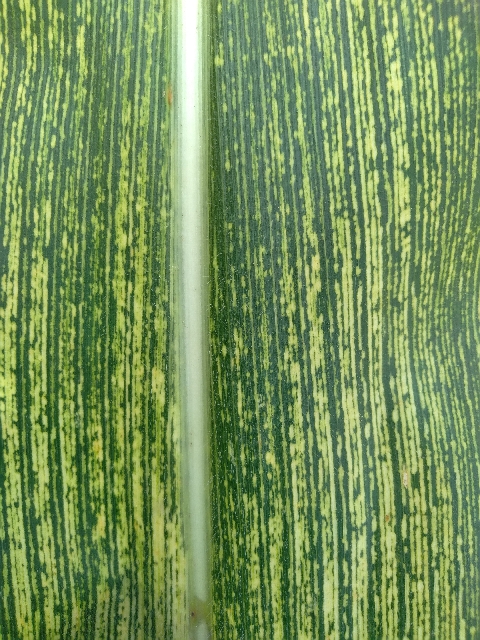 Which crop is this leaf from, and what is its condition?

maize, maize streak virus
